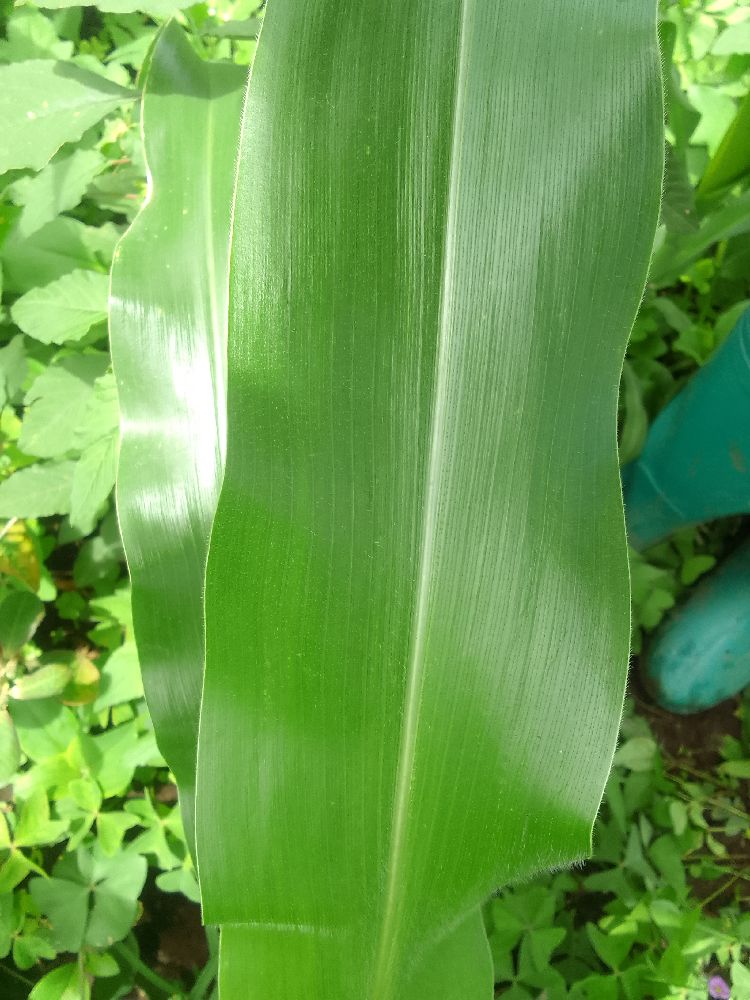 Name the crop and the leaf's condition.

maize, healthy
